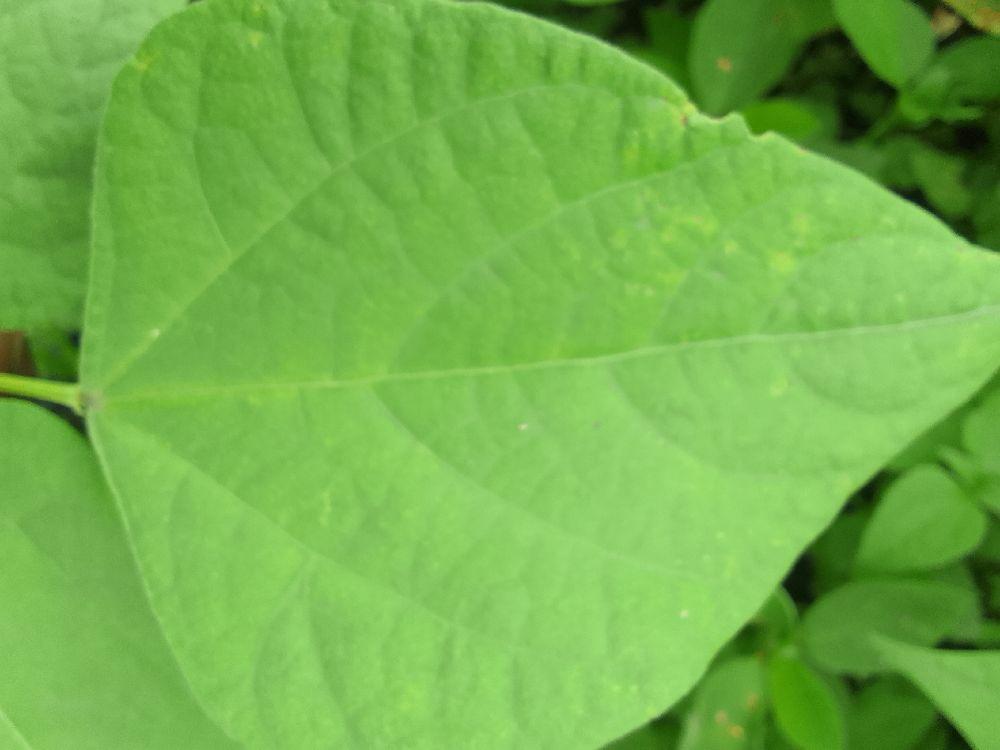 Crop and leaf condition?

common bean, healthy
